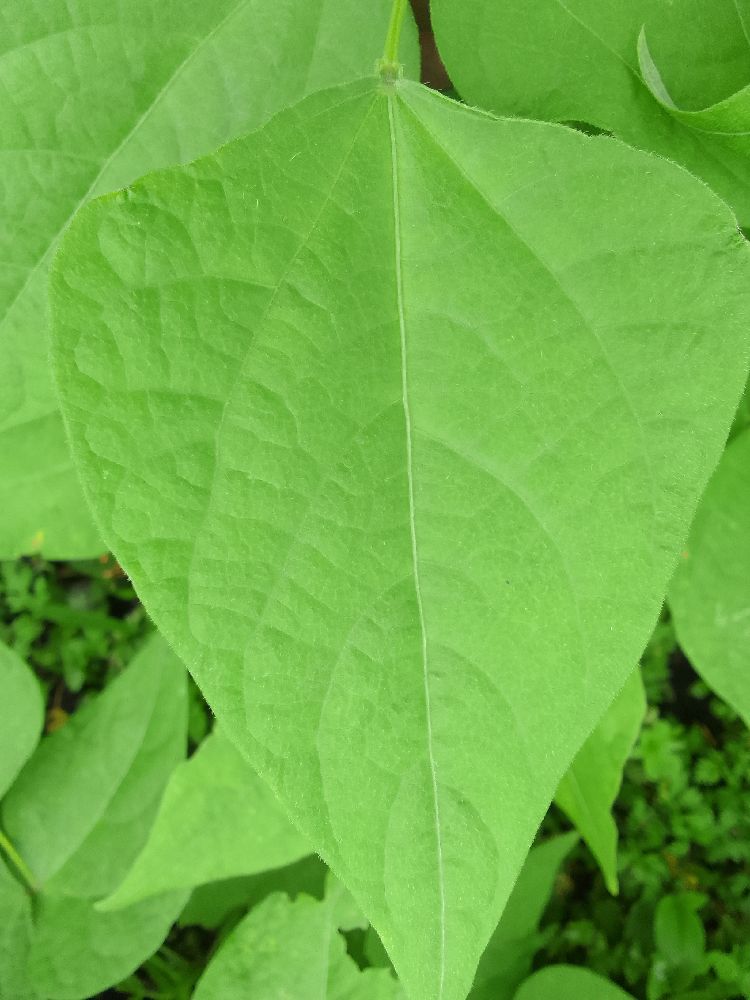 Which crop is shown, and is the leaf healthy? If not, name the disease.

common bean, healthy
